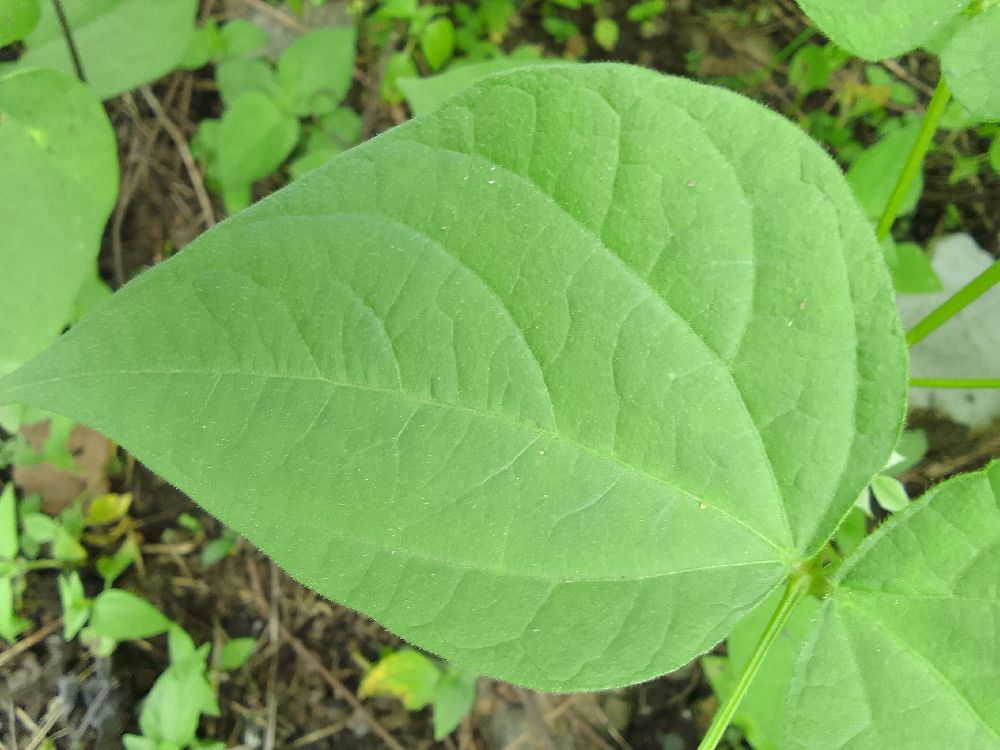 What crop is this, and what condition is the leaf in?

common bean, healthy
